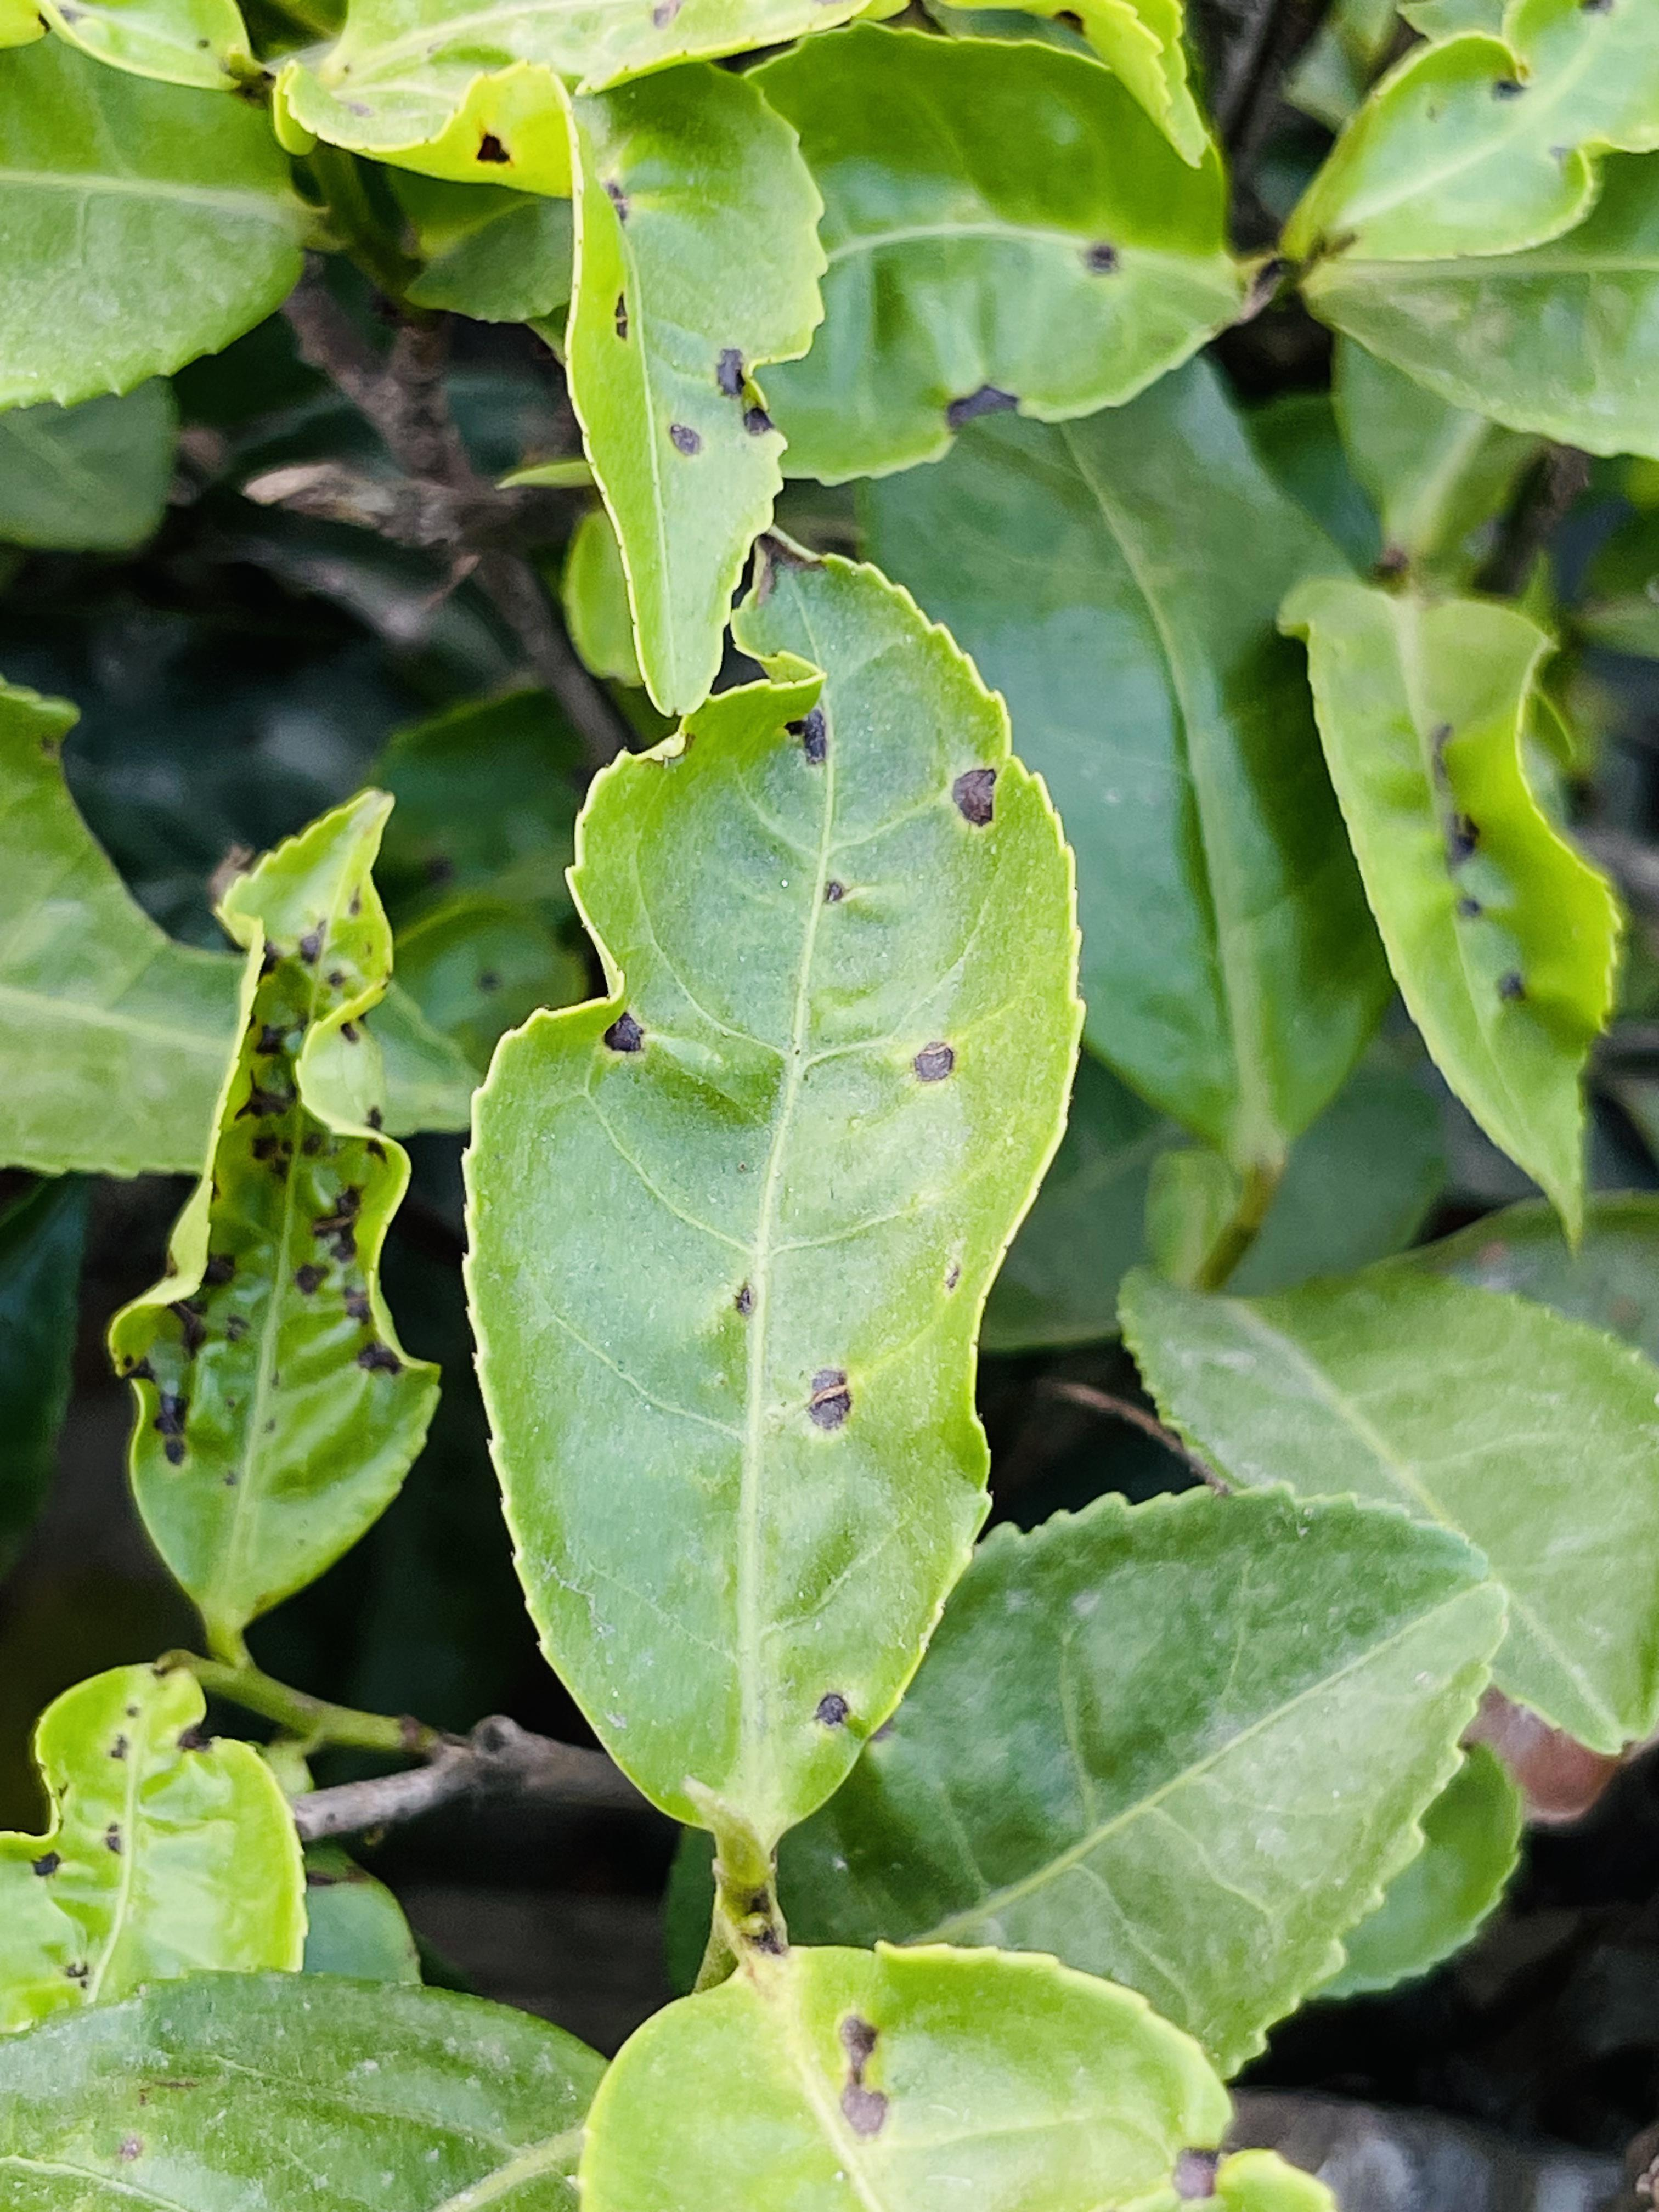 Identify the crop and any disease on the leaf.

tea, helopeltis
